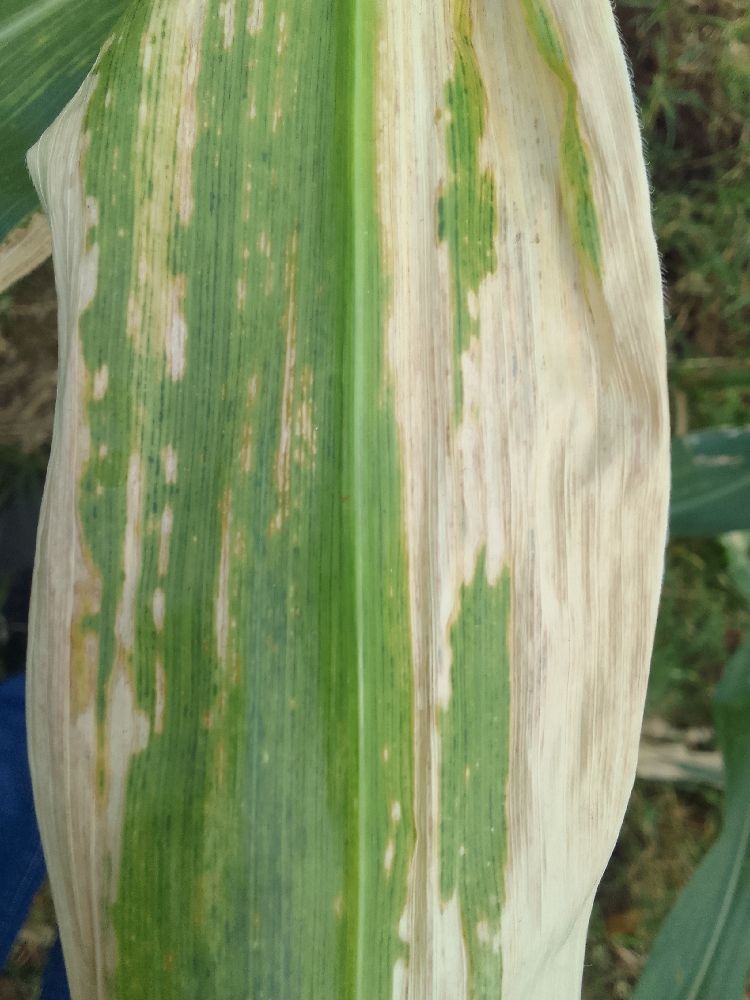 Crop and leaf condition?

maize, maize lethal necrosis
